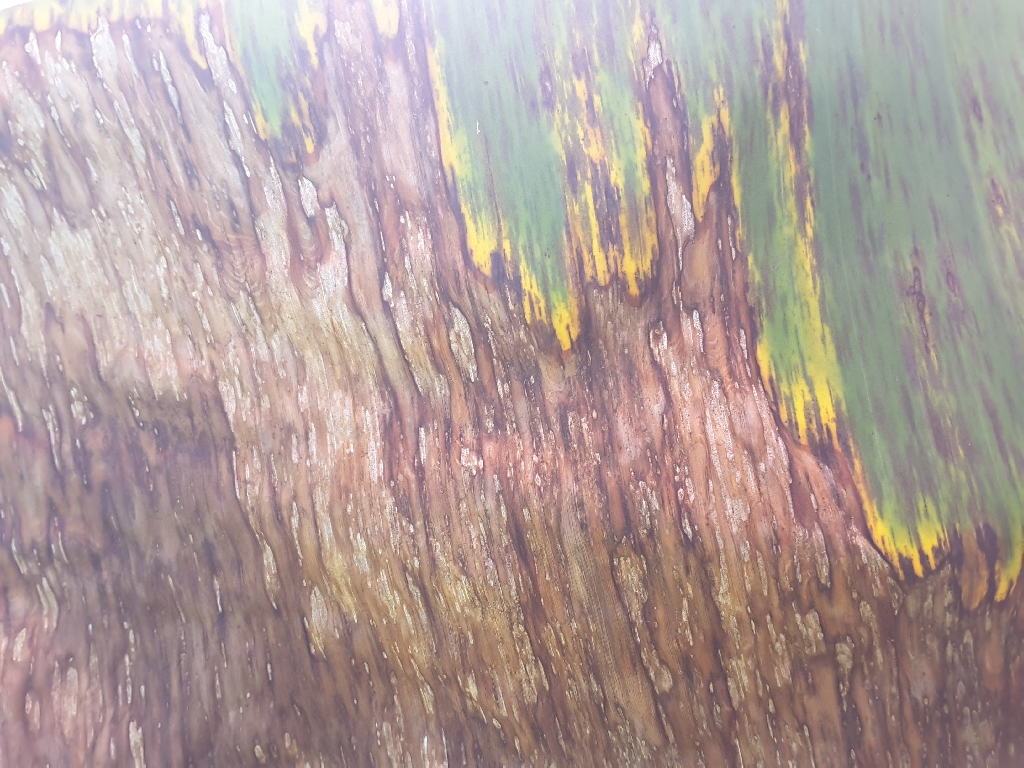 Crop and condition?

banana, black sigatoka
